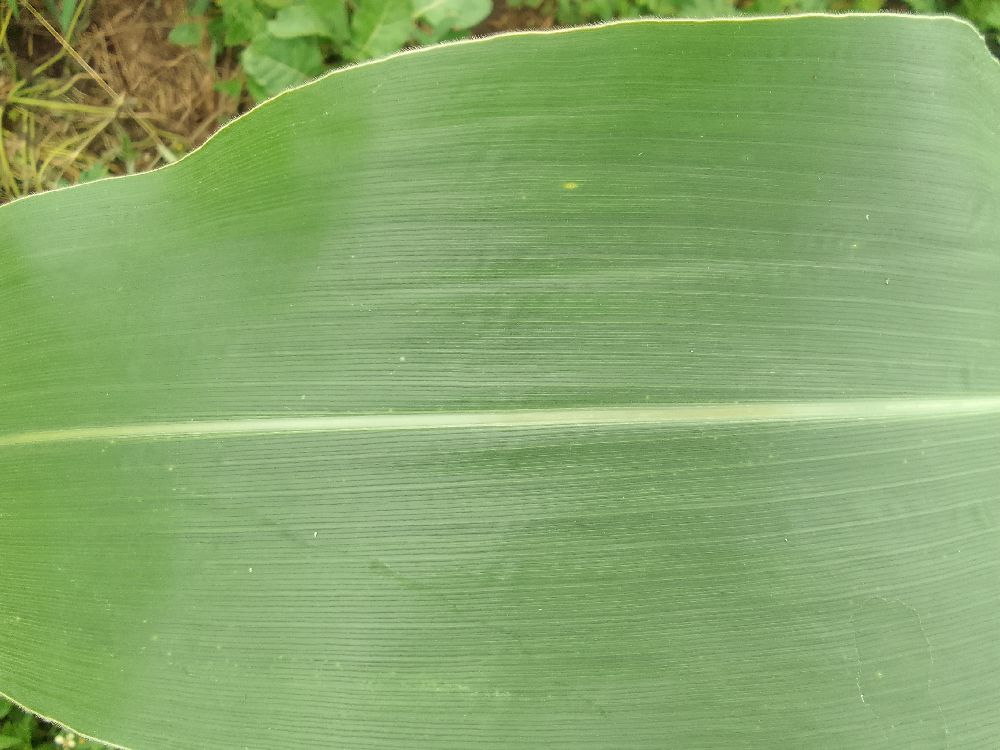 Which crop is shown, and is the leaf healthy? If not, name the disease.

maize, healthy
